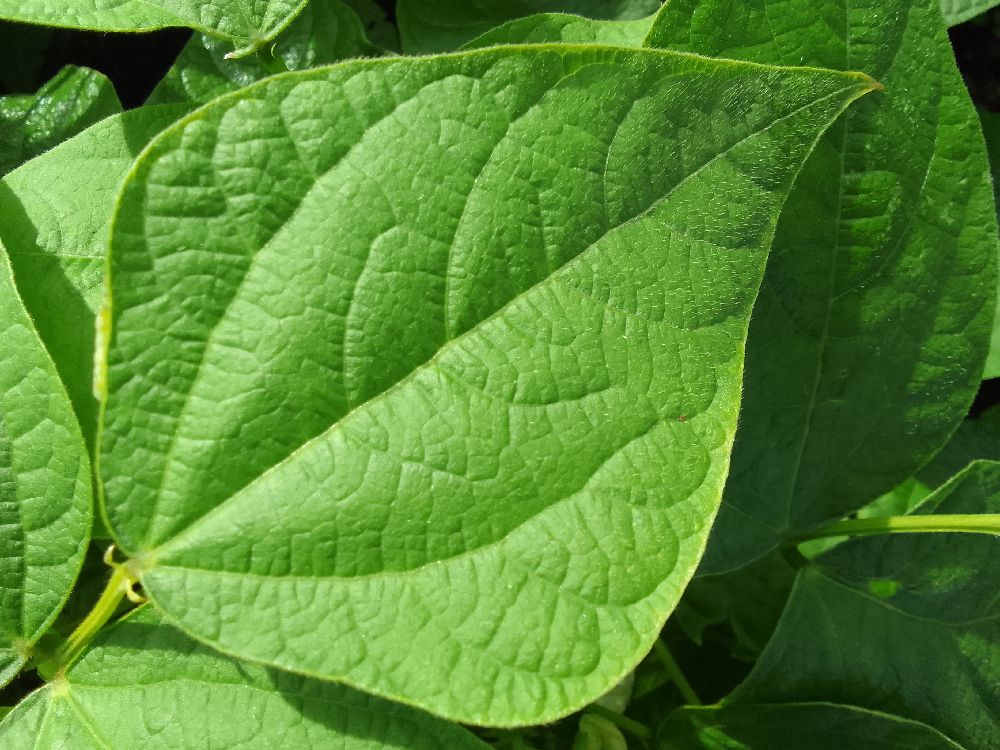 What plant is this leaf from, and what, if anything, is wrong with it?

common bean, healthy
